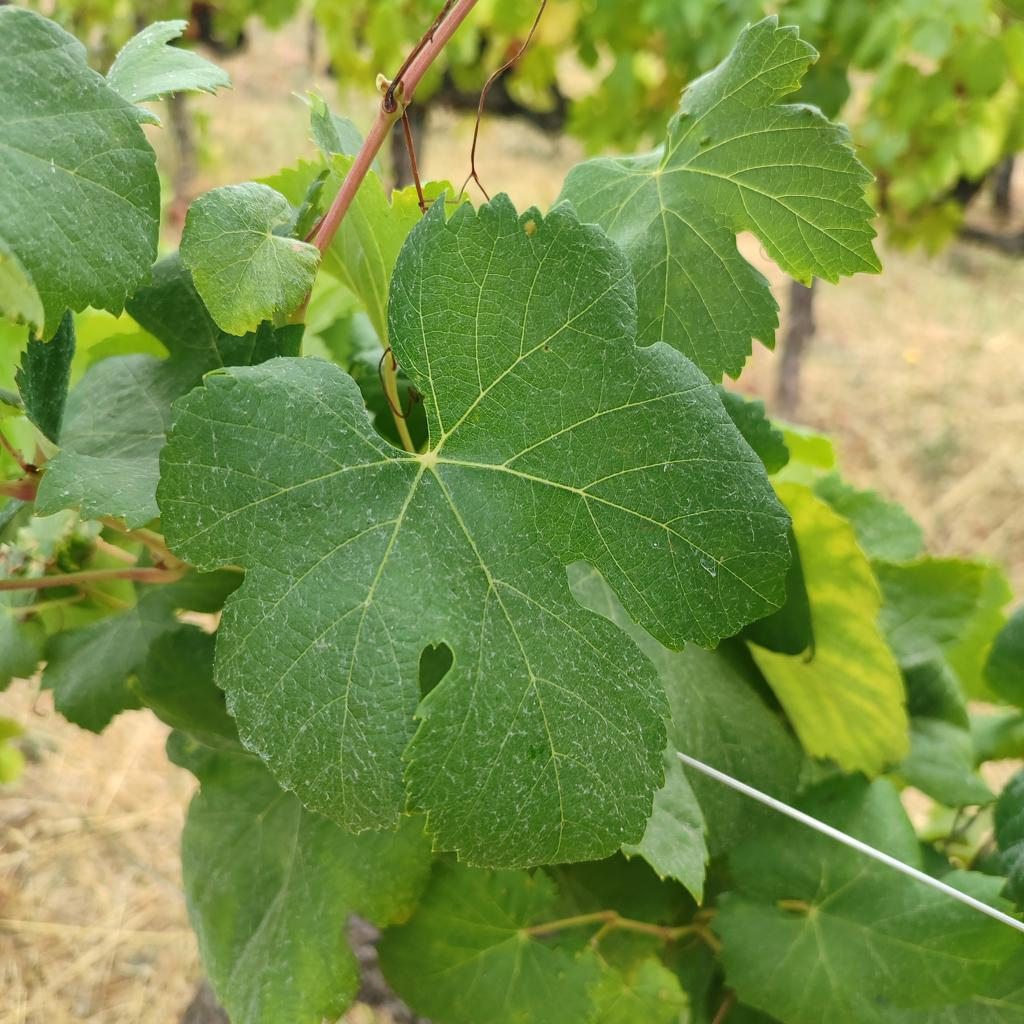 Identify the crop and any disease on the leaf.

grapevine, healthy
